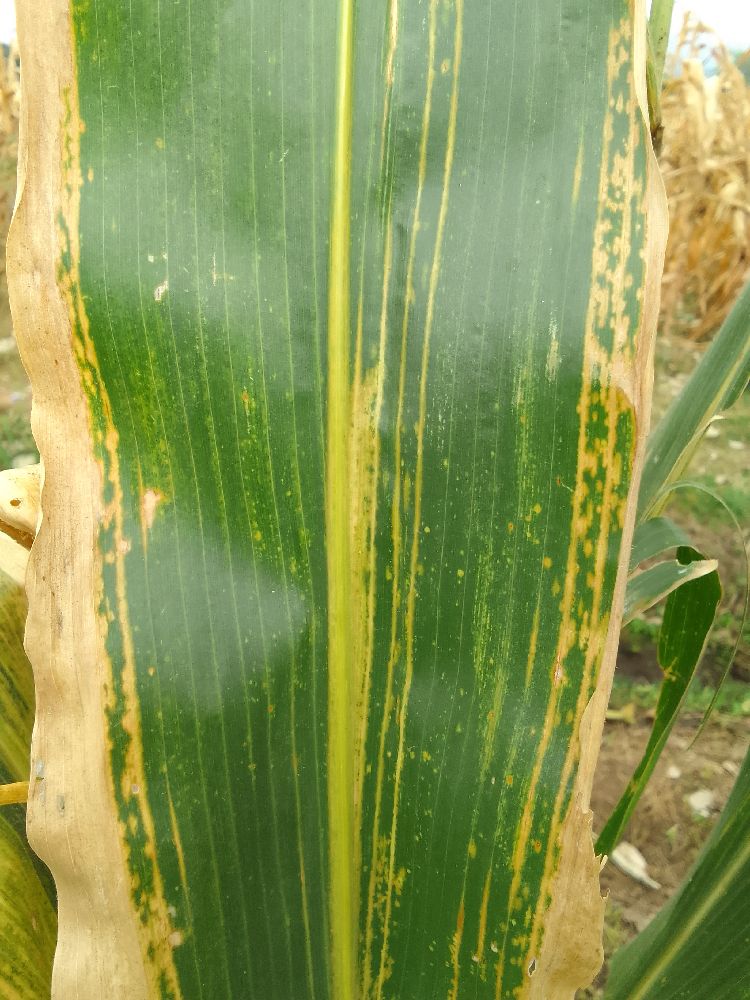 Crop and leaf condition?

maize, maize lethal necrosis
